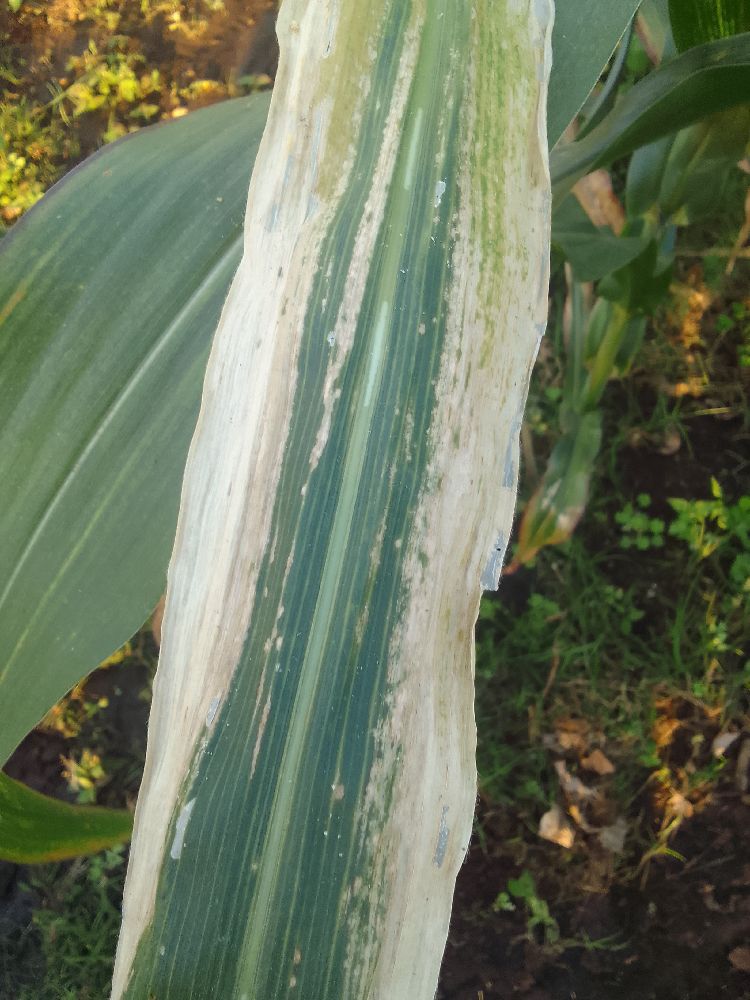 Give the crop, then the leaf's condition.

maize, maize lethal necrosis
